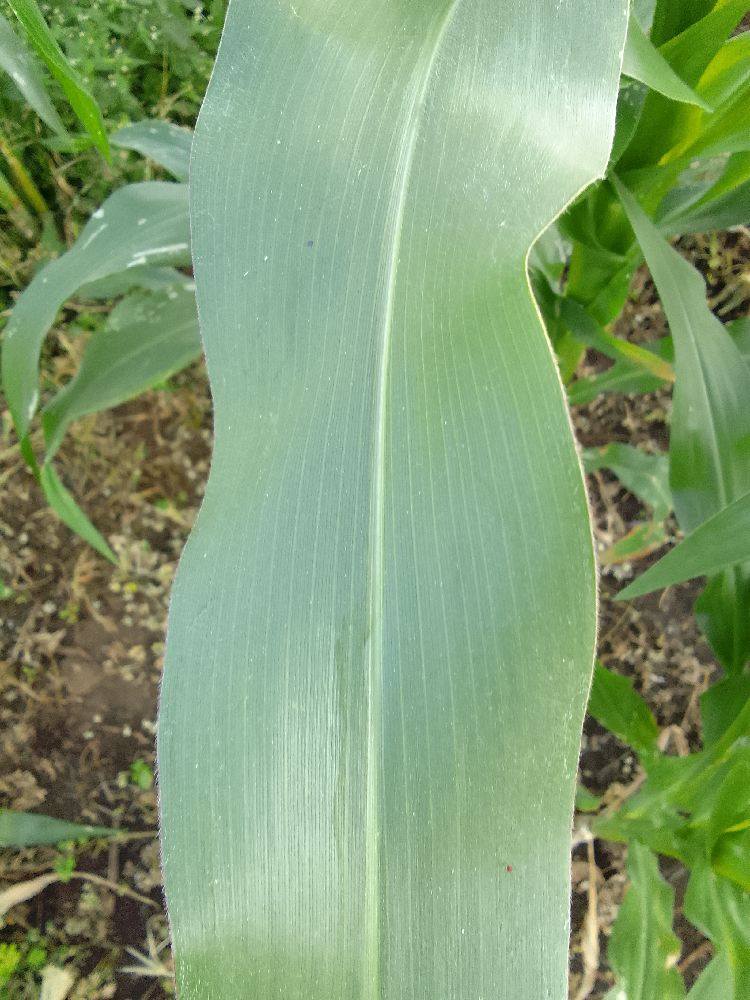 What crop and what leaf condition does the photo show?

maize, healthy
